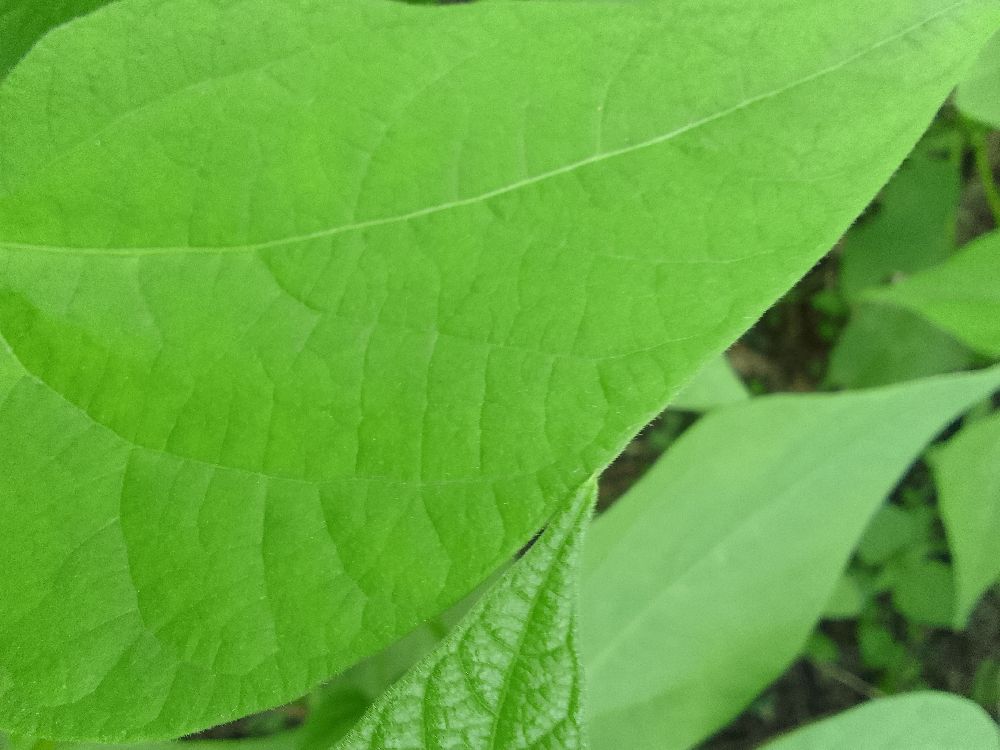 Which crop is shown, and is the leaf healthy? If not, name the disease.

common bean, healthy
